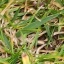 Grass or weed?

grass
